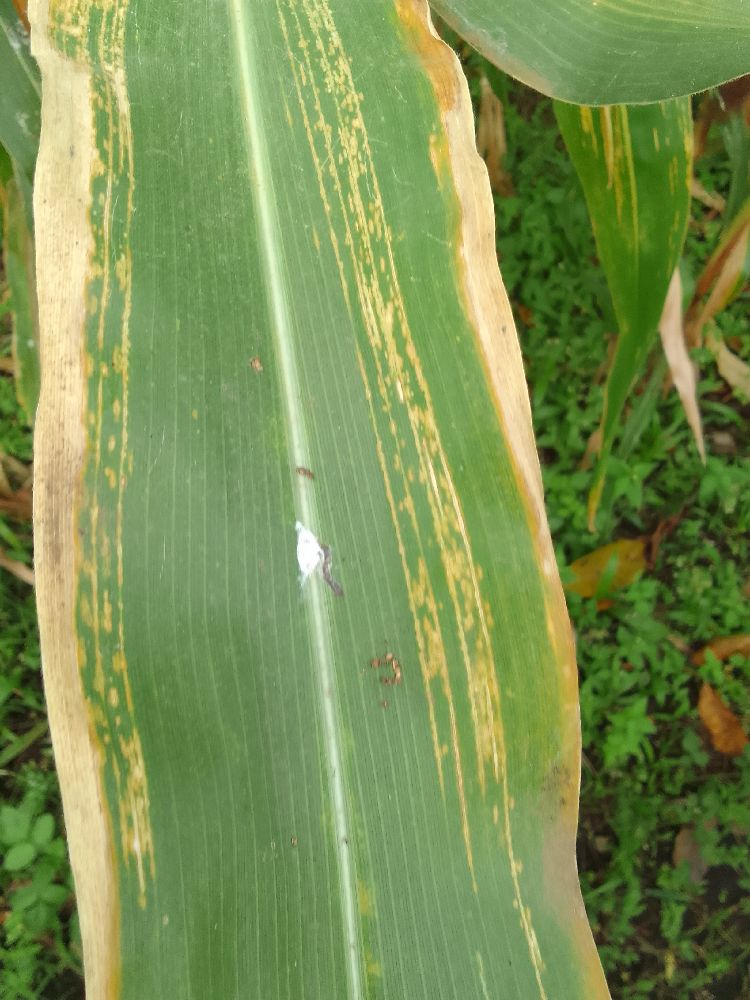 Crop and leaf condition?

maize, maize lethal necrosis
